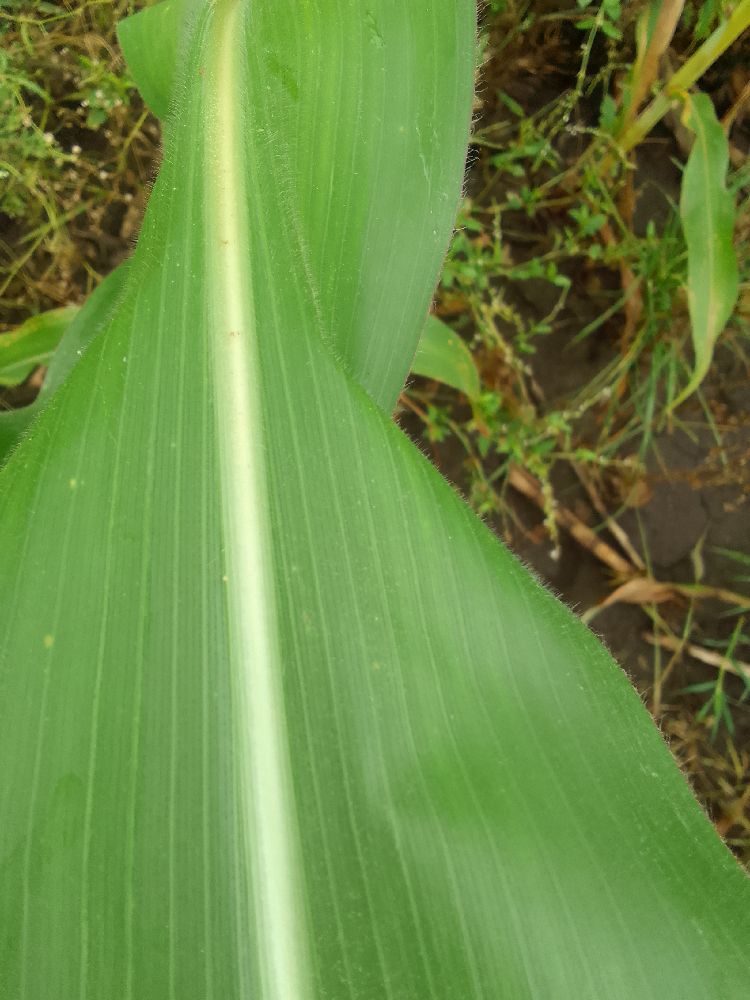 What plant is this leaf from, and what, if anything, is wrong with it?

maize, healthy
